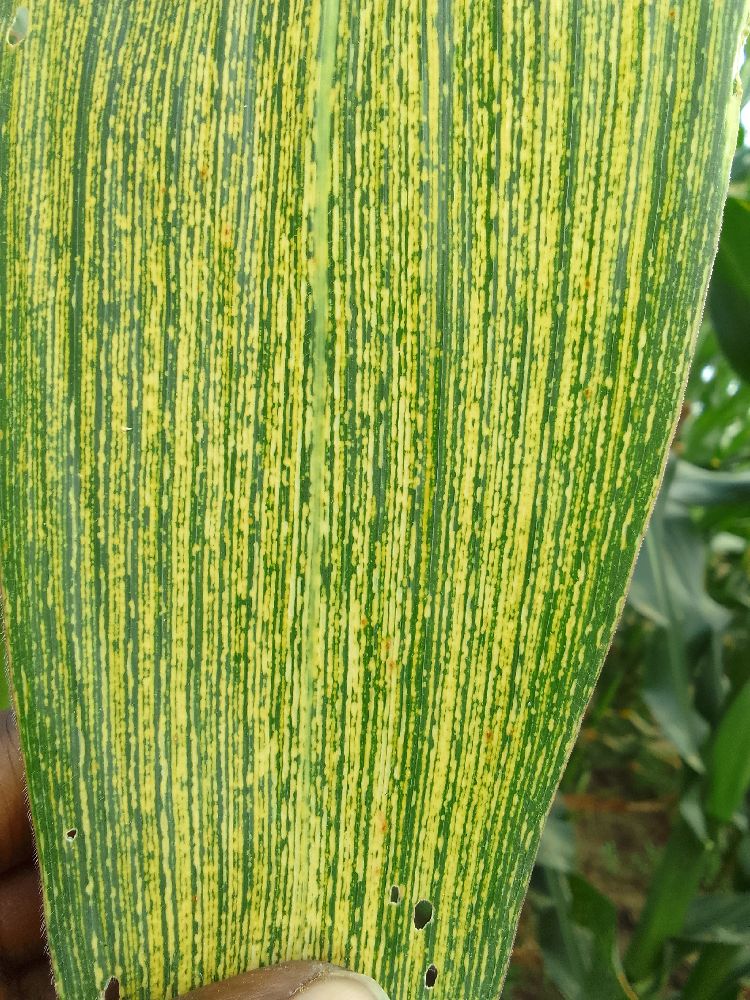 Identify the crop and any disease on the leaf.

maize, maize streak virus
